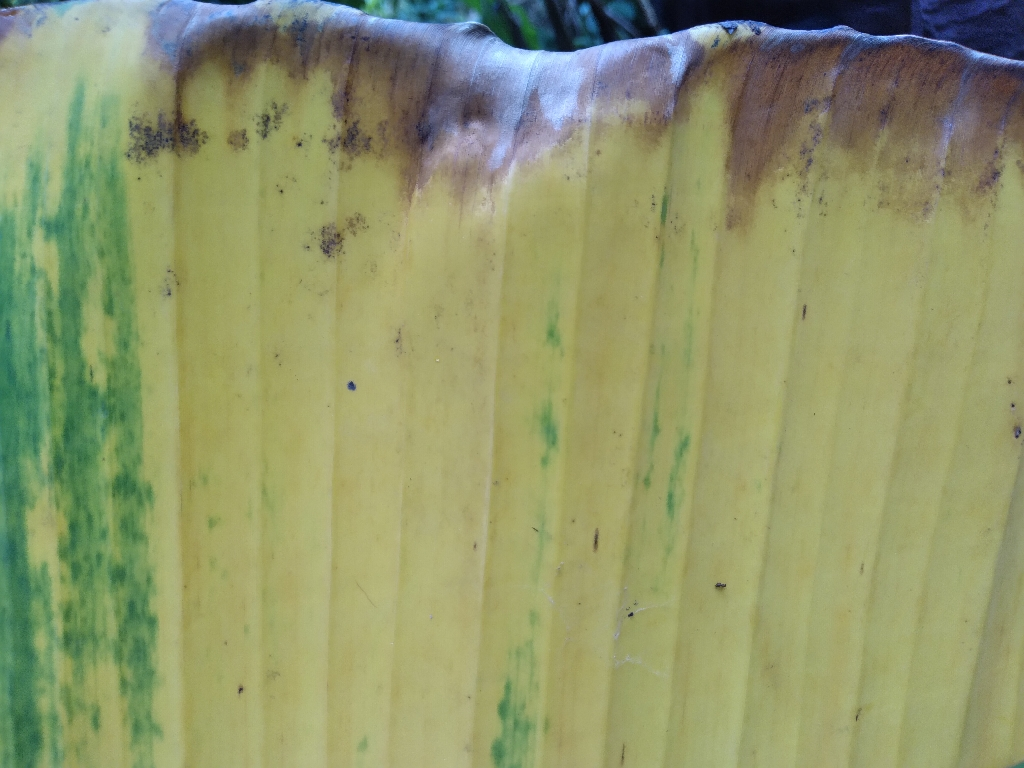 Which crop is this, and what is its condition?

banana, fusarium wilt race 1
